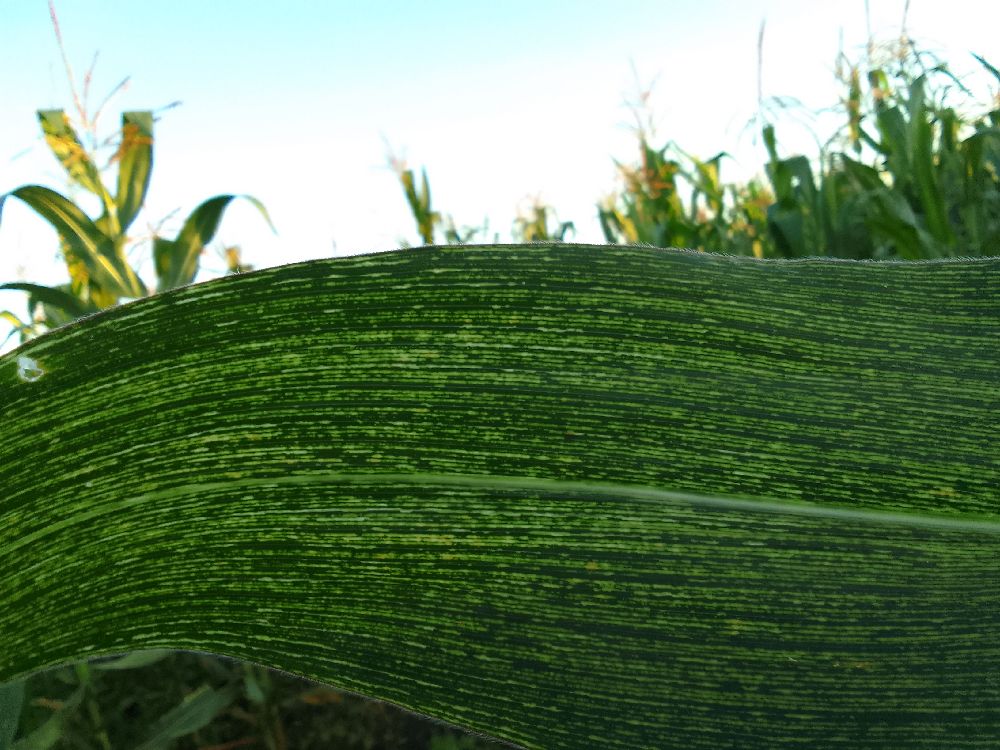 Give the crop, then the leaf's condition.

maize, maize streak virus
